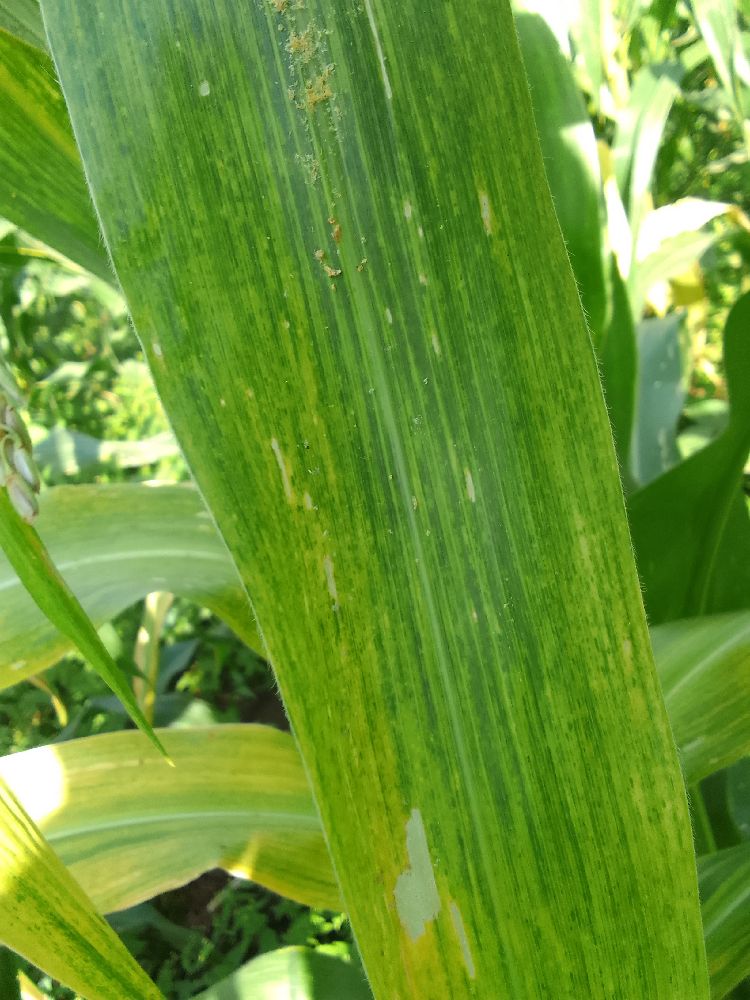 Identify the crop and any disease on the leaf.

maize, maize lethal necrosis
